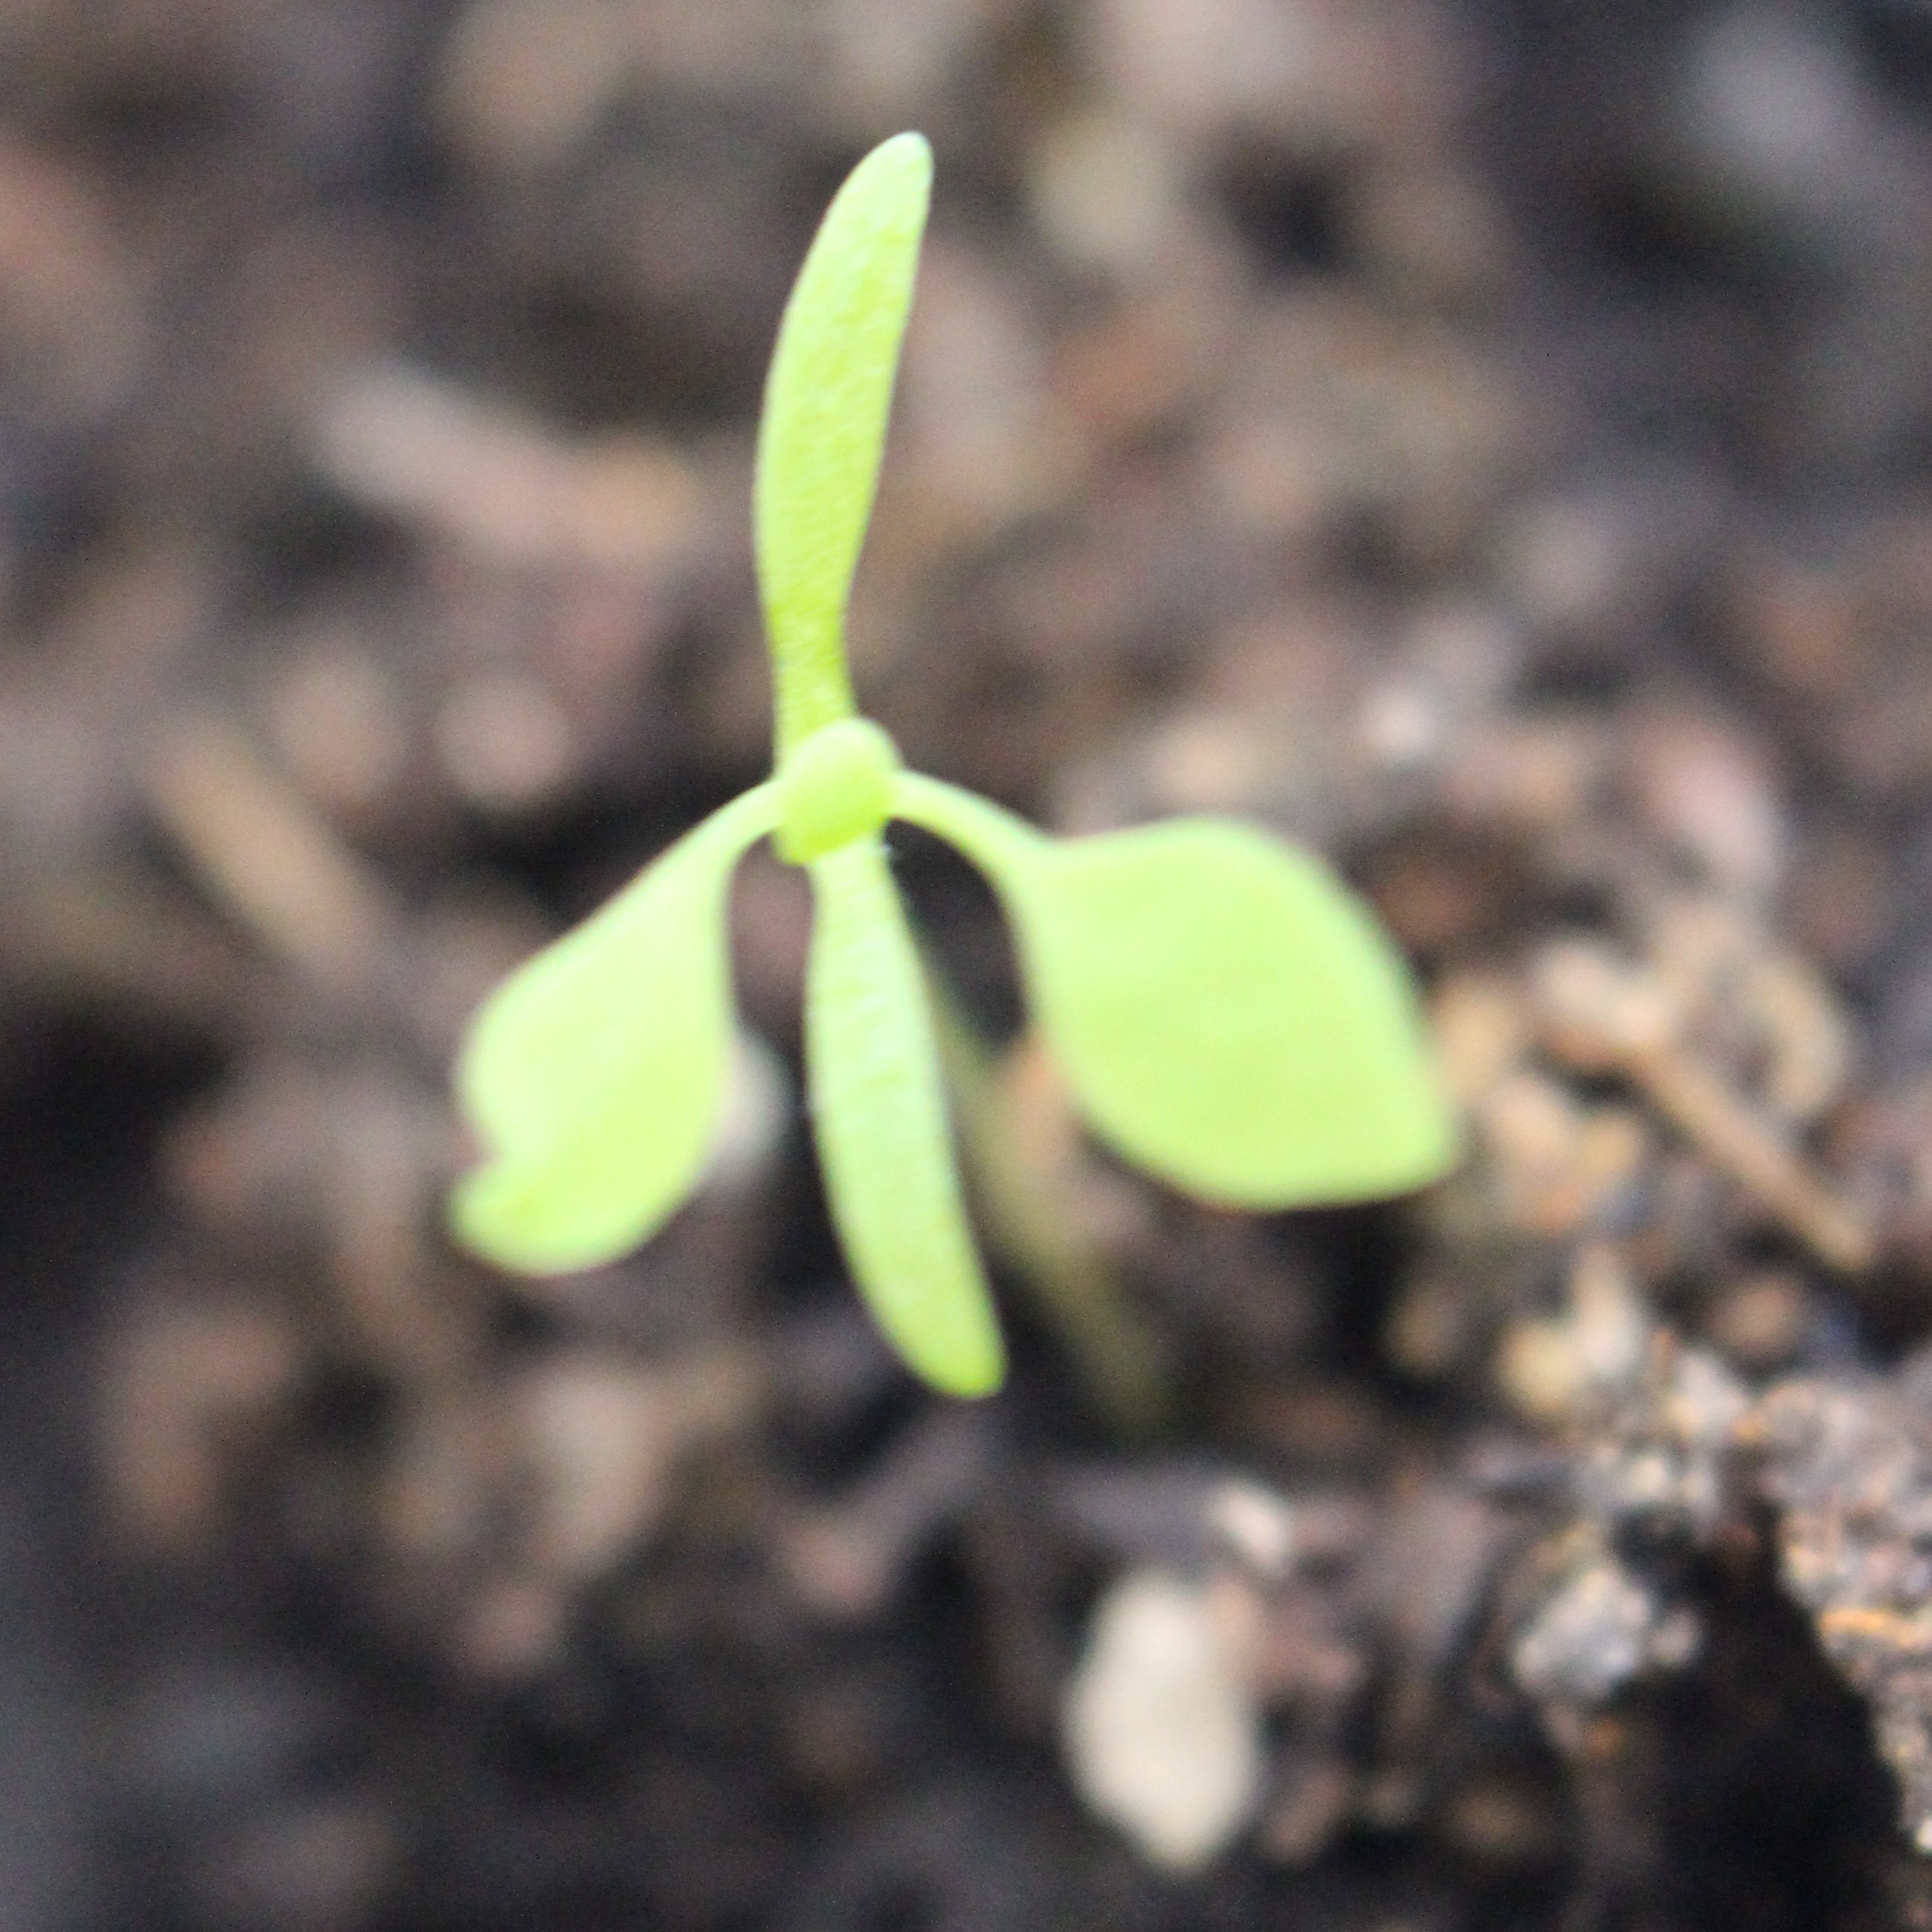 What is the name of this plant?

Papaver rhoeas
